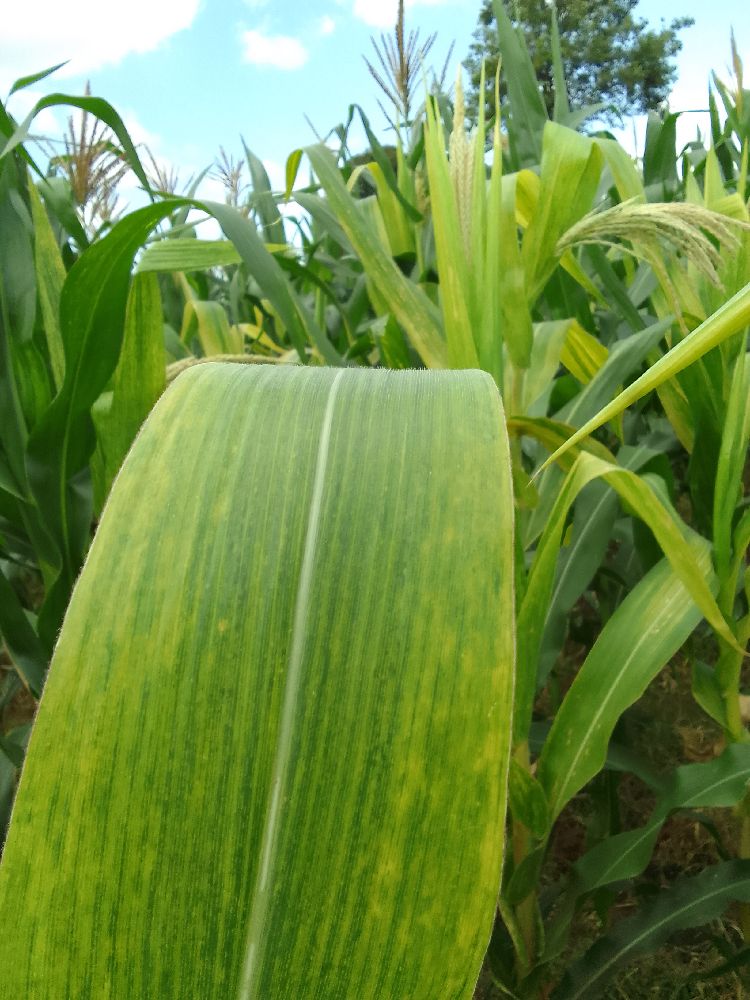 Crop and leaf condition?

maize, maize lethal necrosis
